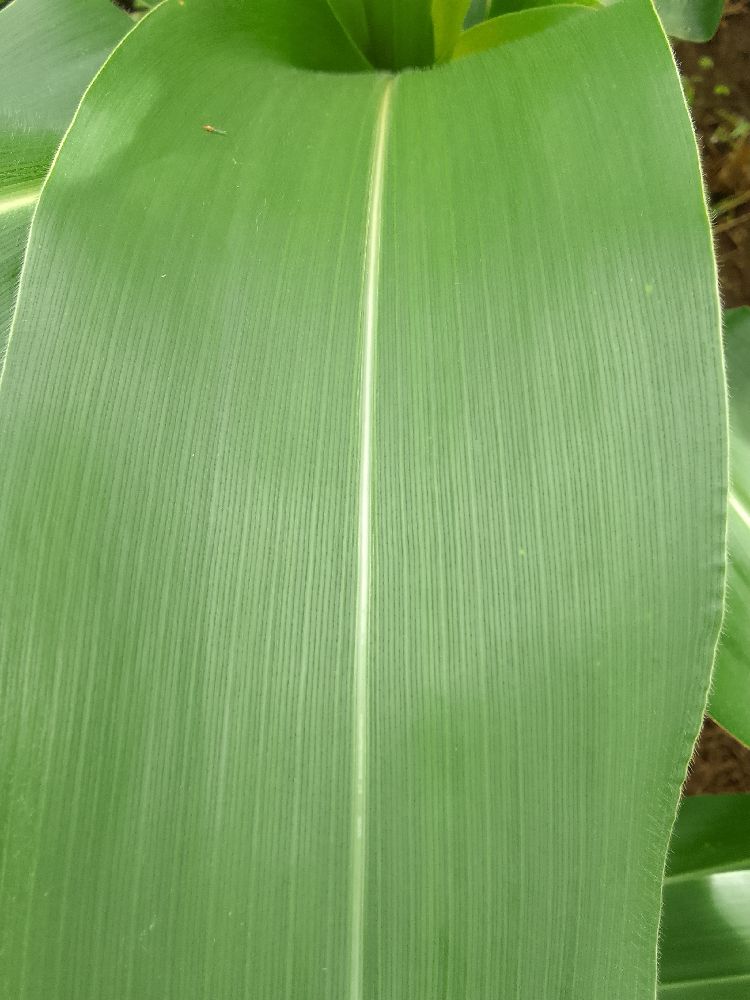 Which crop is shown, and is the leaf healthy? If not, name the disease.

maize, healthy
